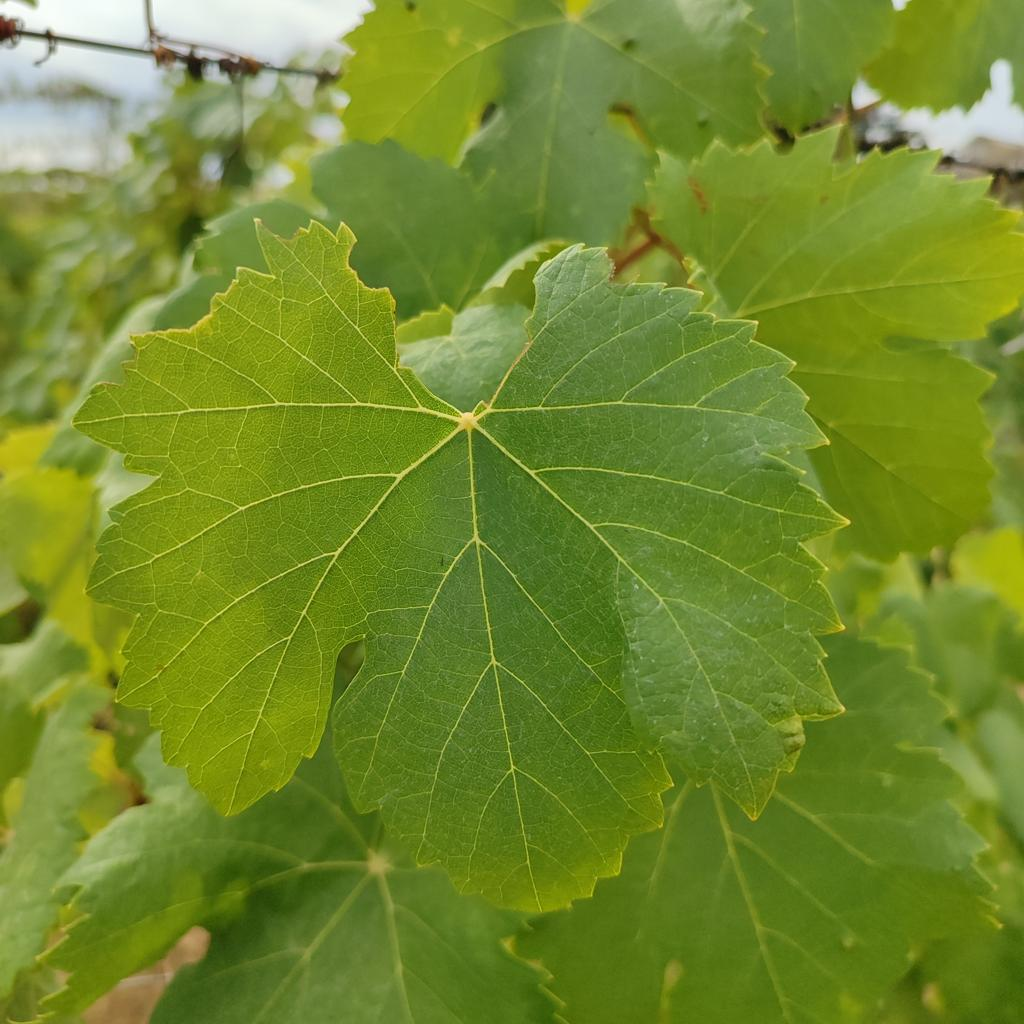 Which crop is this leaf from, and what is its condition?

grapevine, healthy
